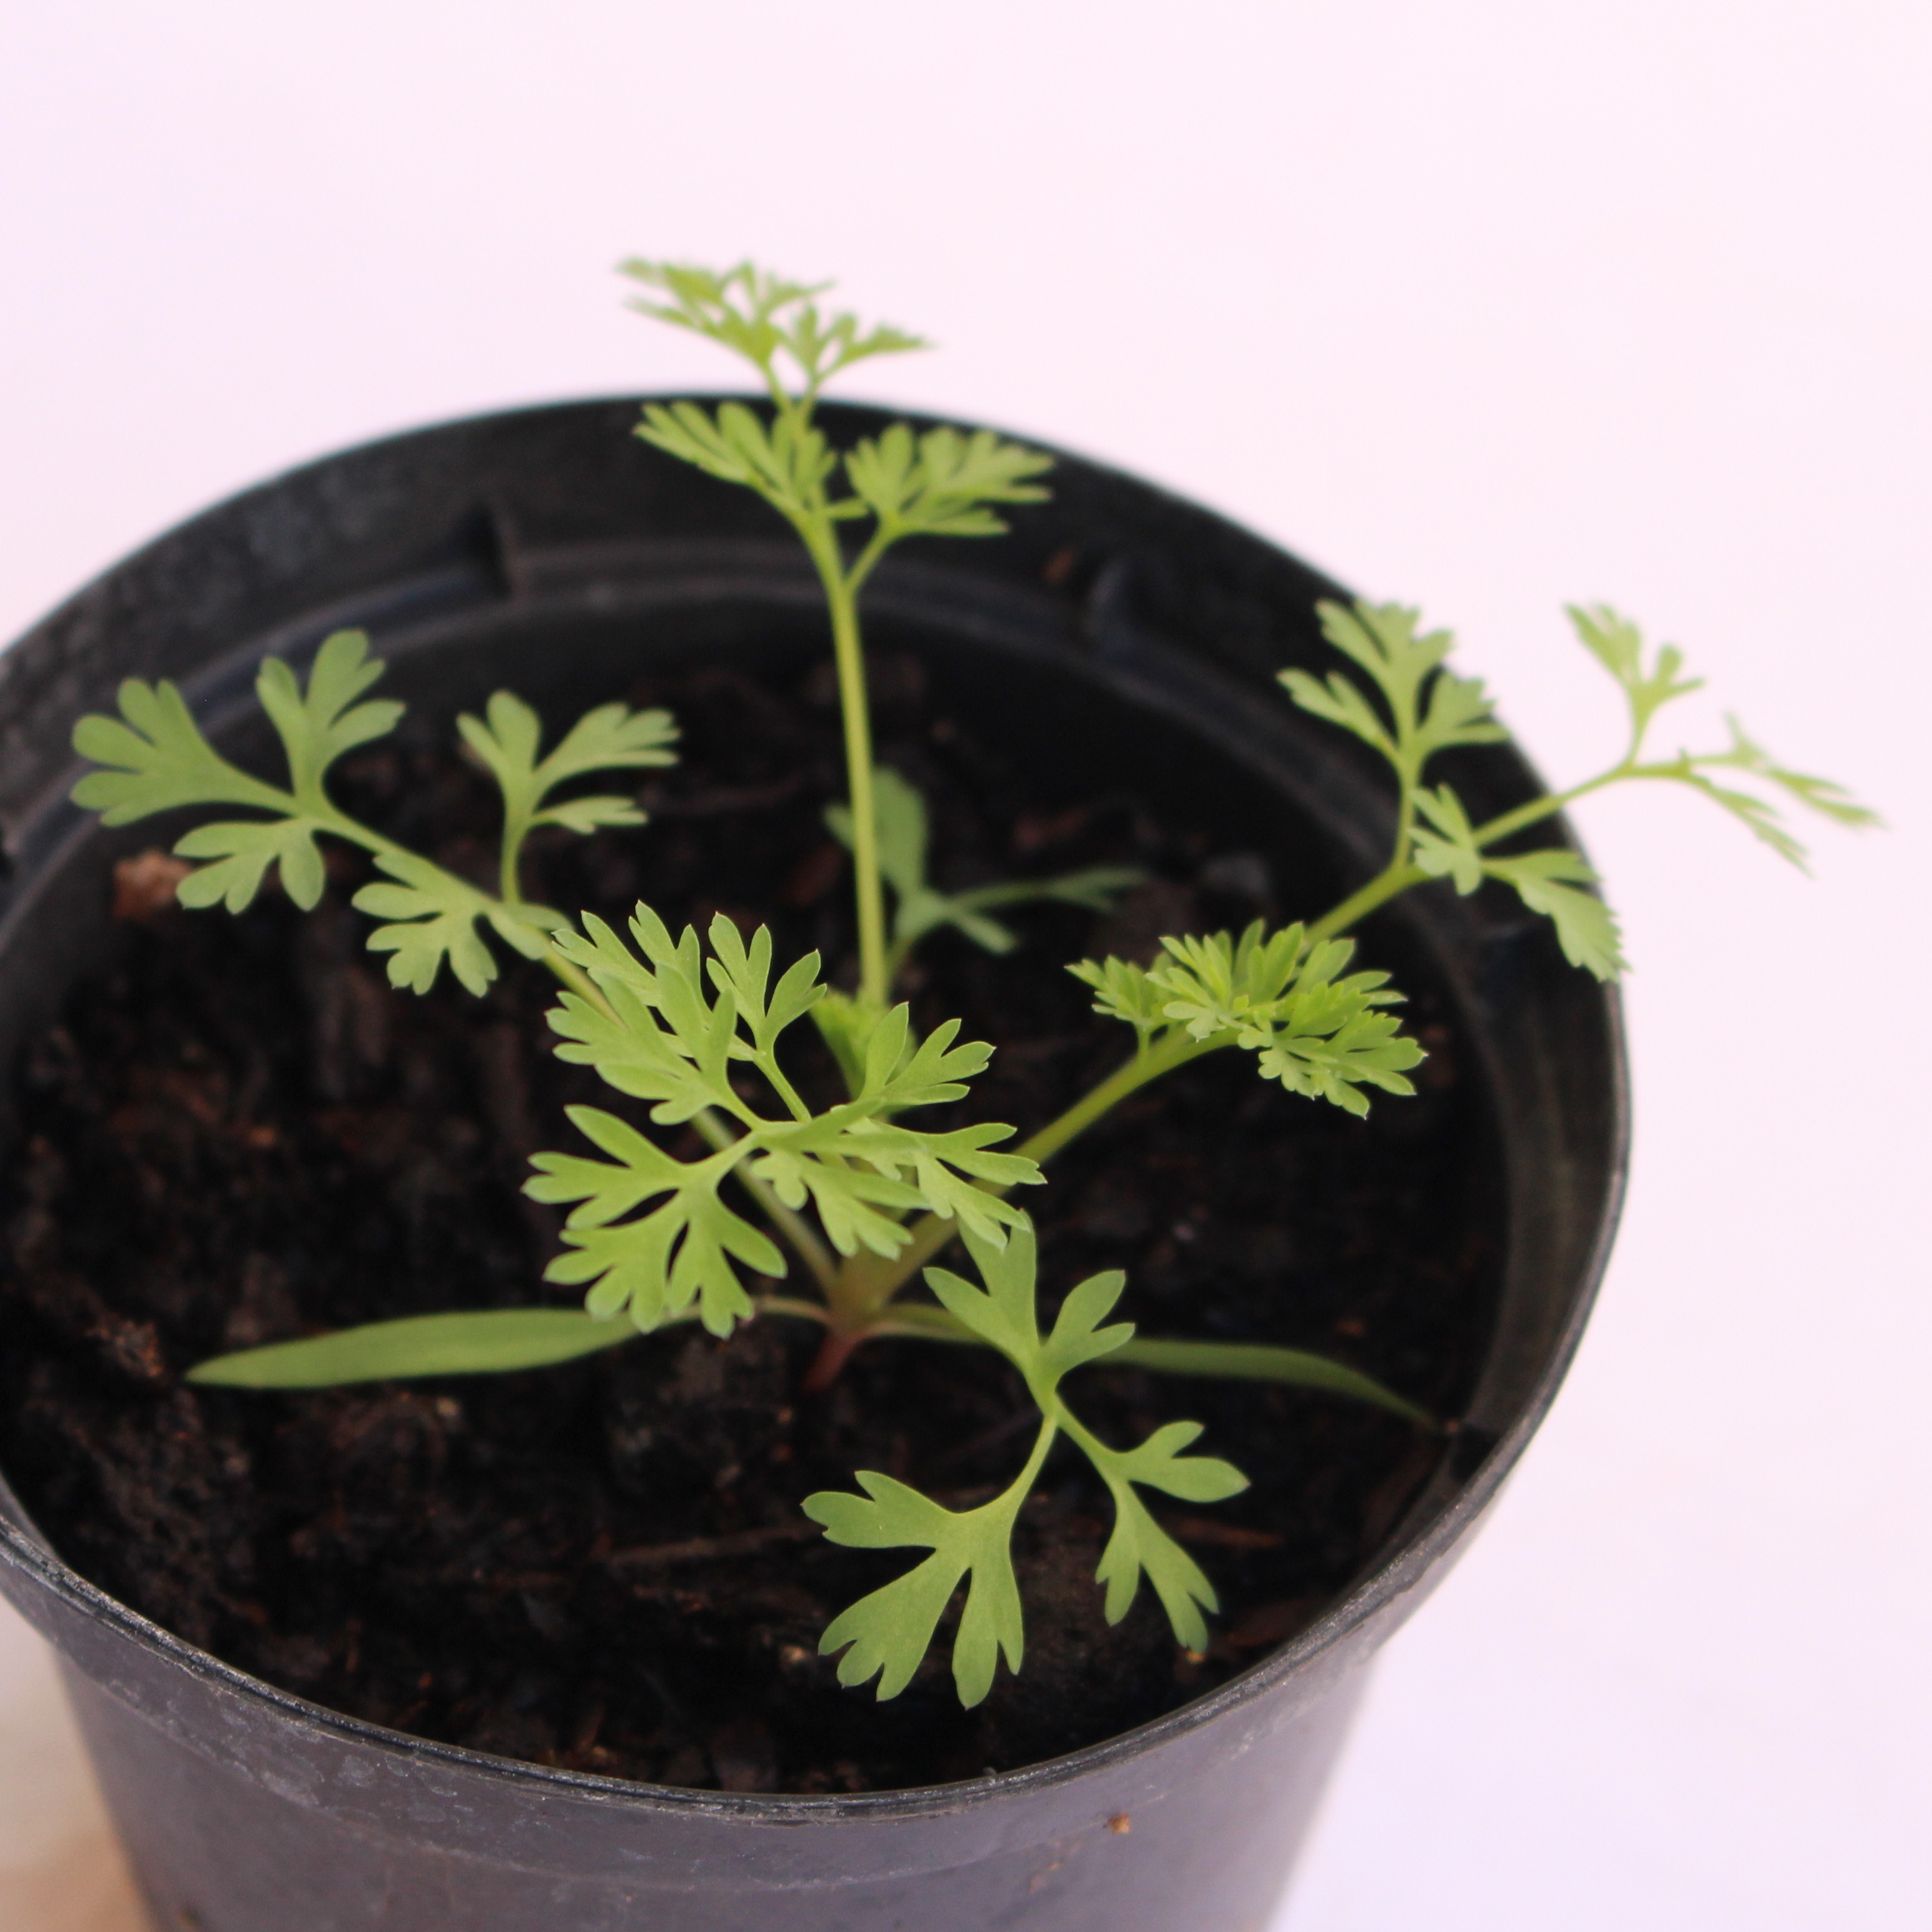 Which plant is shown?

Fumaria officinalis
